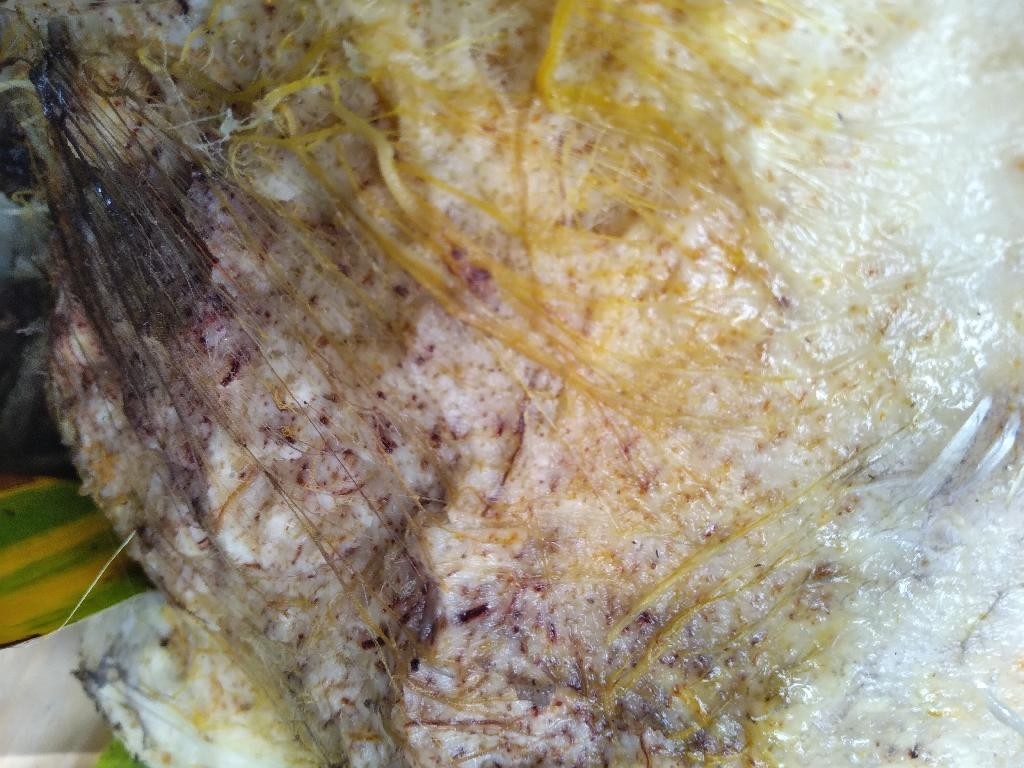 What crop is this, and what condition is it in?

banana, fusarium wilt race 1
